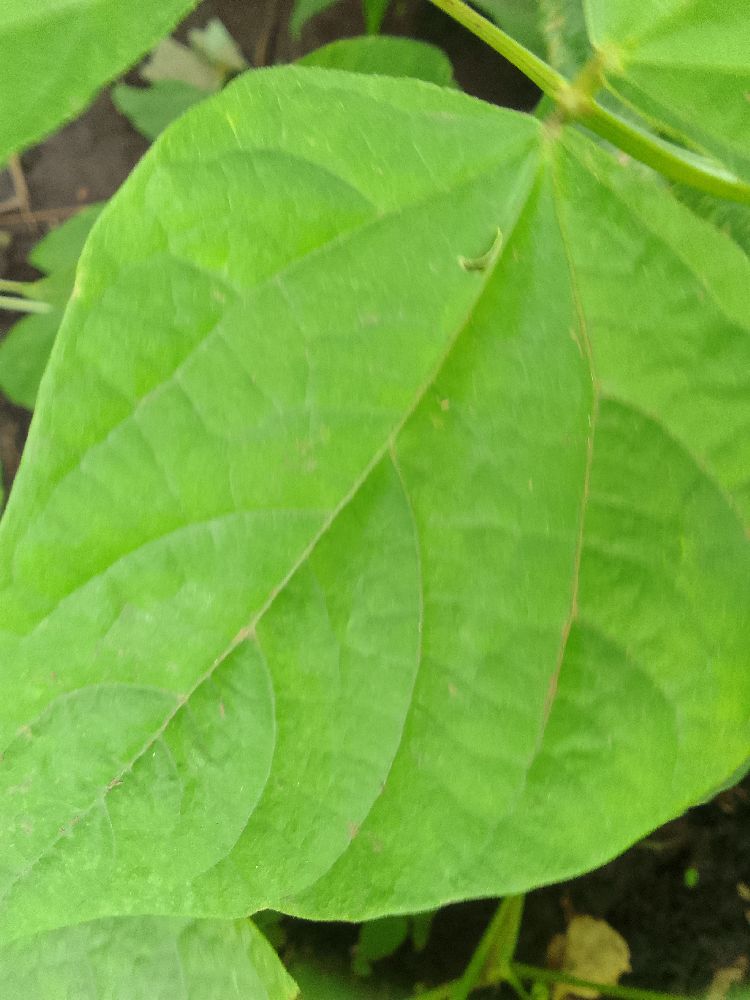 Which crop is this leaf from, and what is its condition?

common bean, healthy
